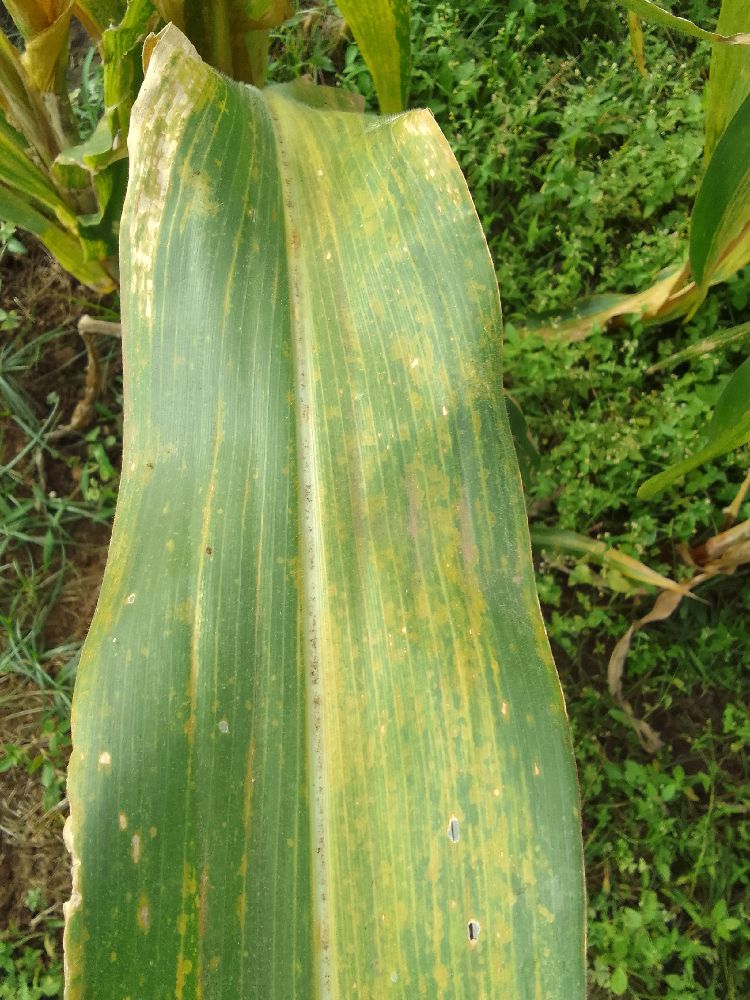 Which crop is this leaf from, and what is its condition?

maize, maize lethal necrosis
